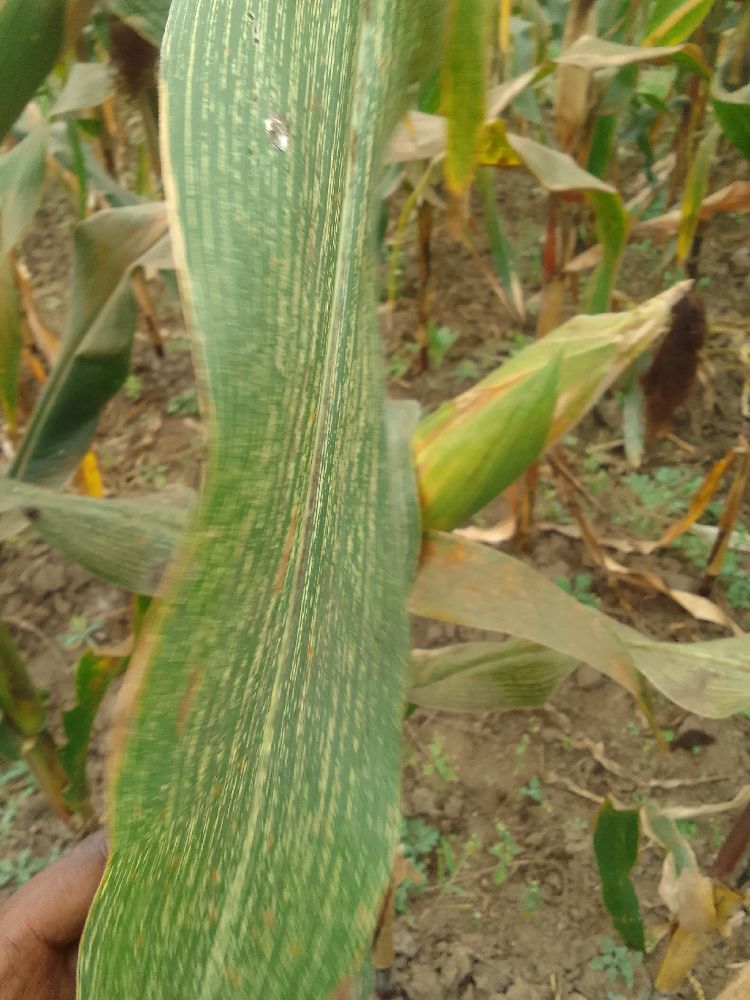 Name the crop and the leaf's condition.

maize, maize streak virus
